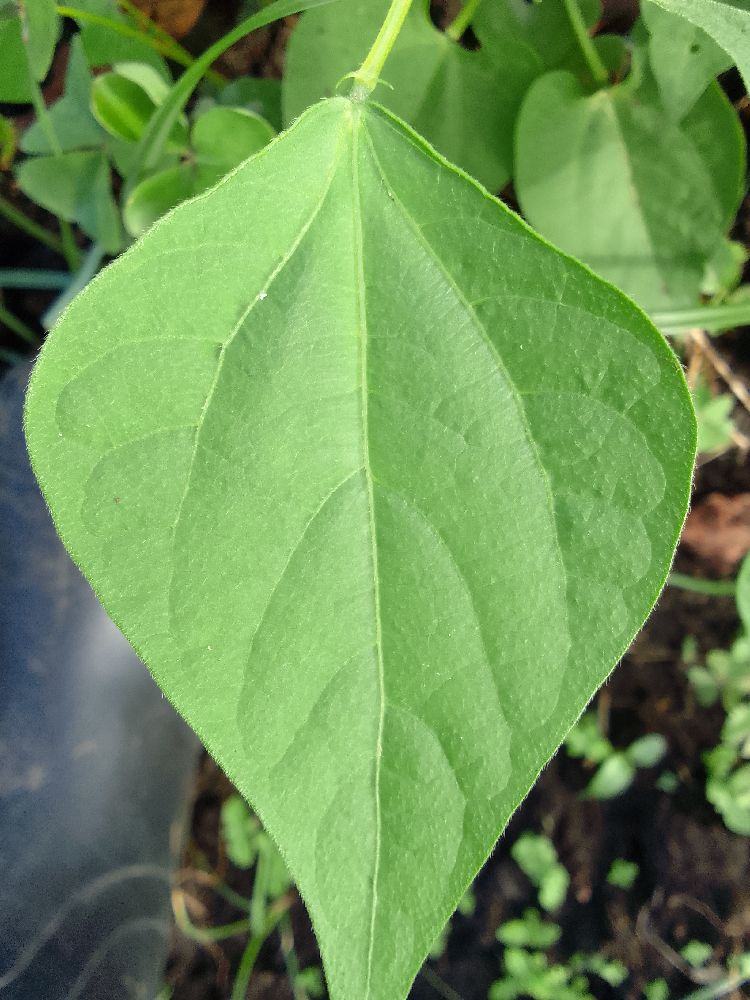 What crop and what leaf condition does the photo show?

common bean, healthy
